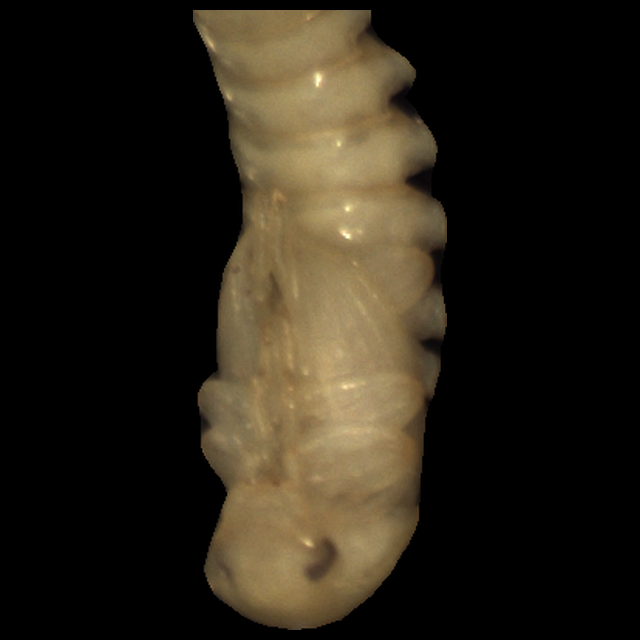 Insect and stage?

mealworm pupa
